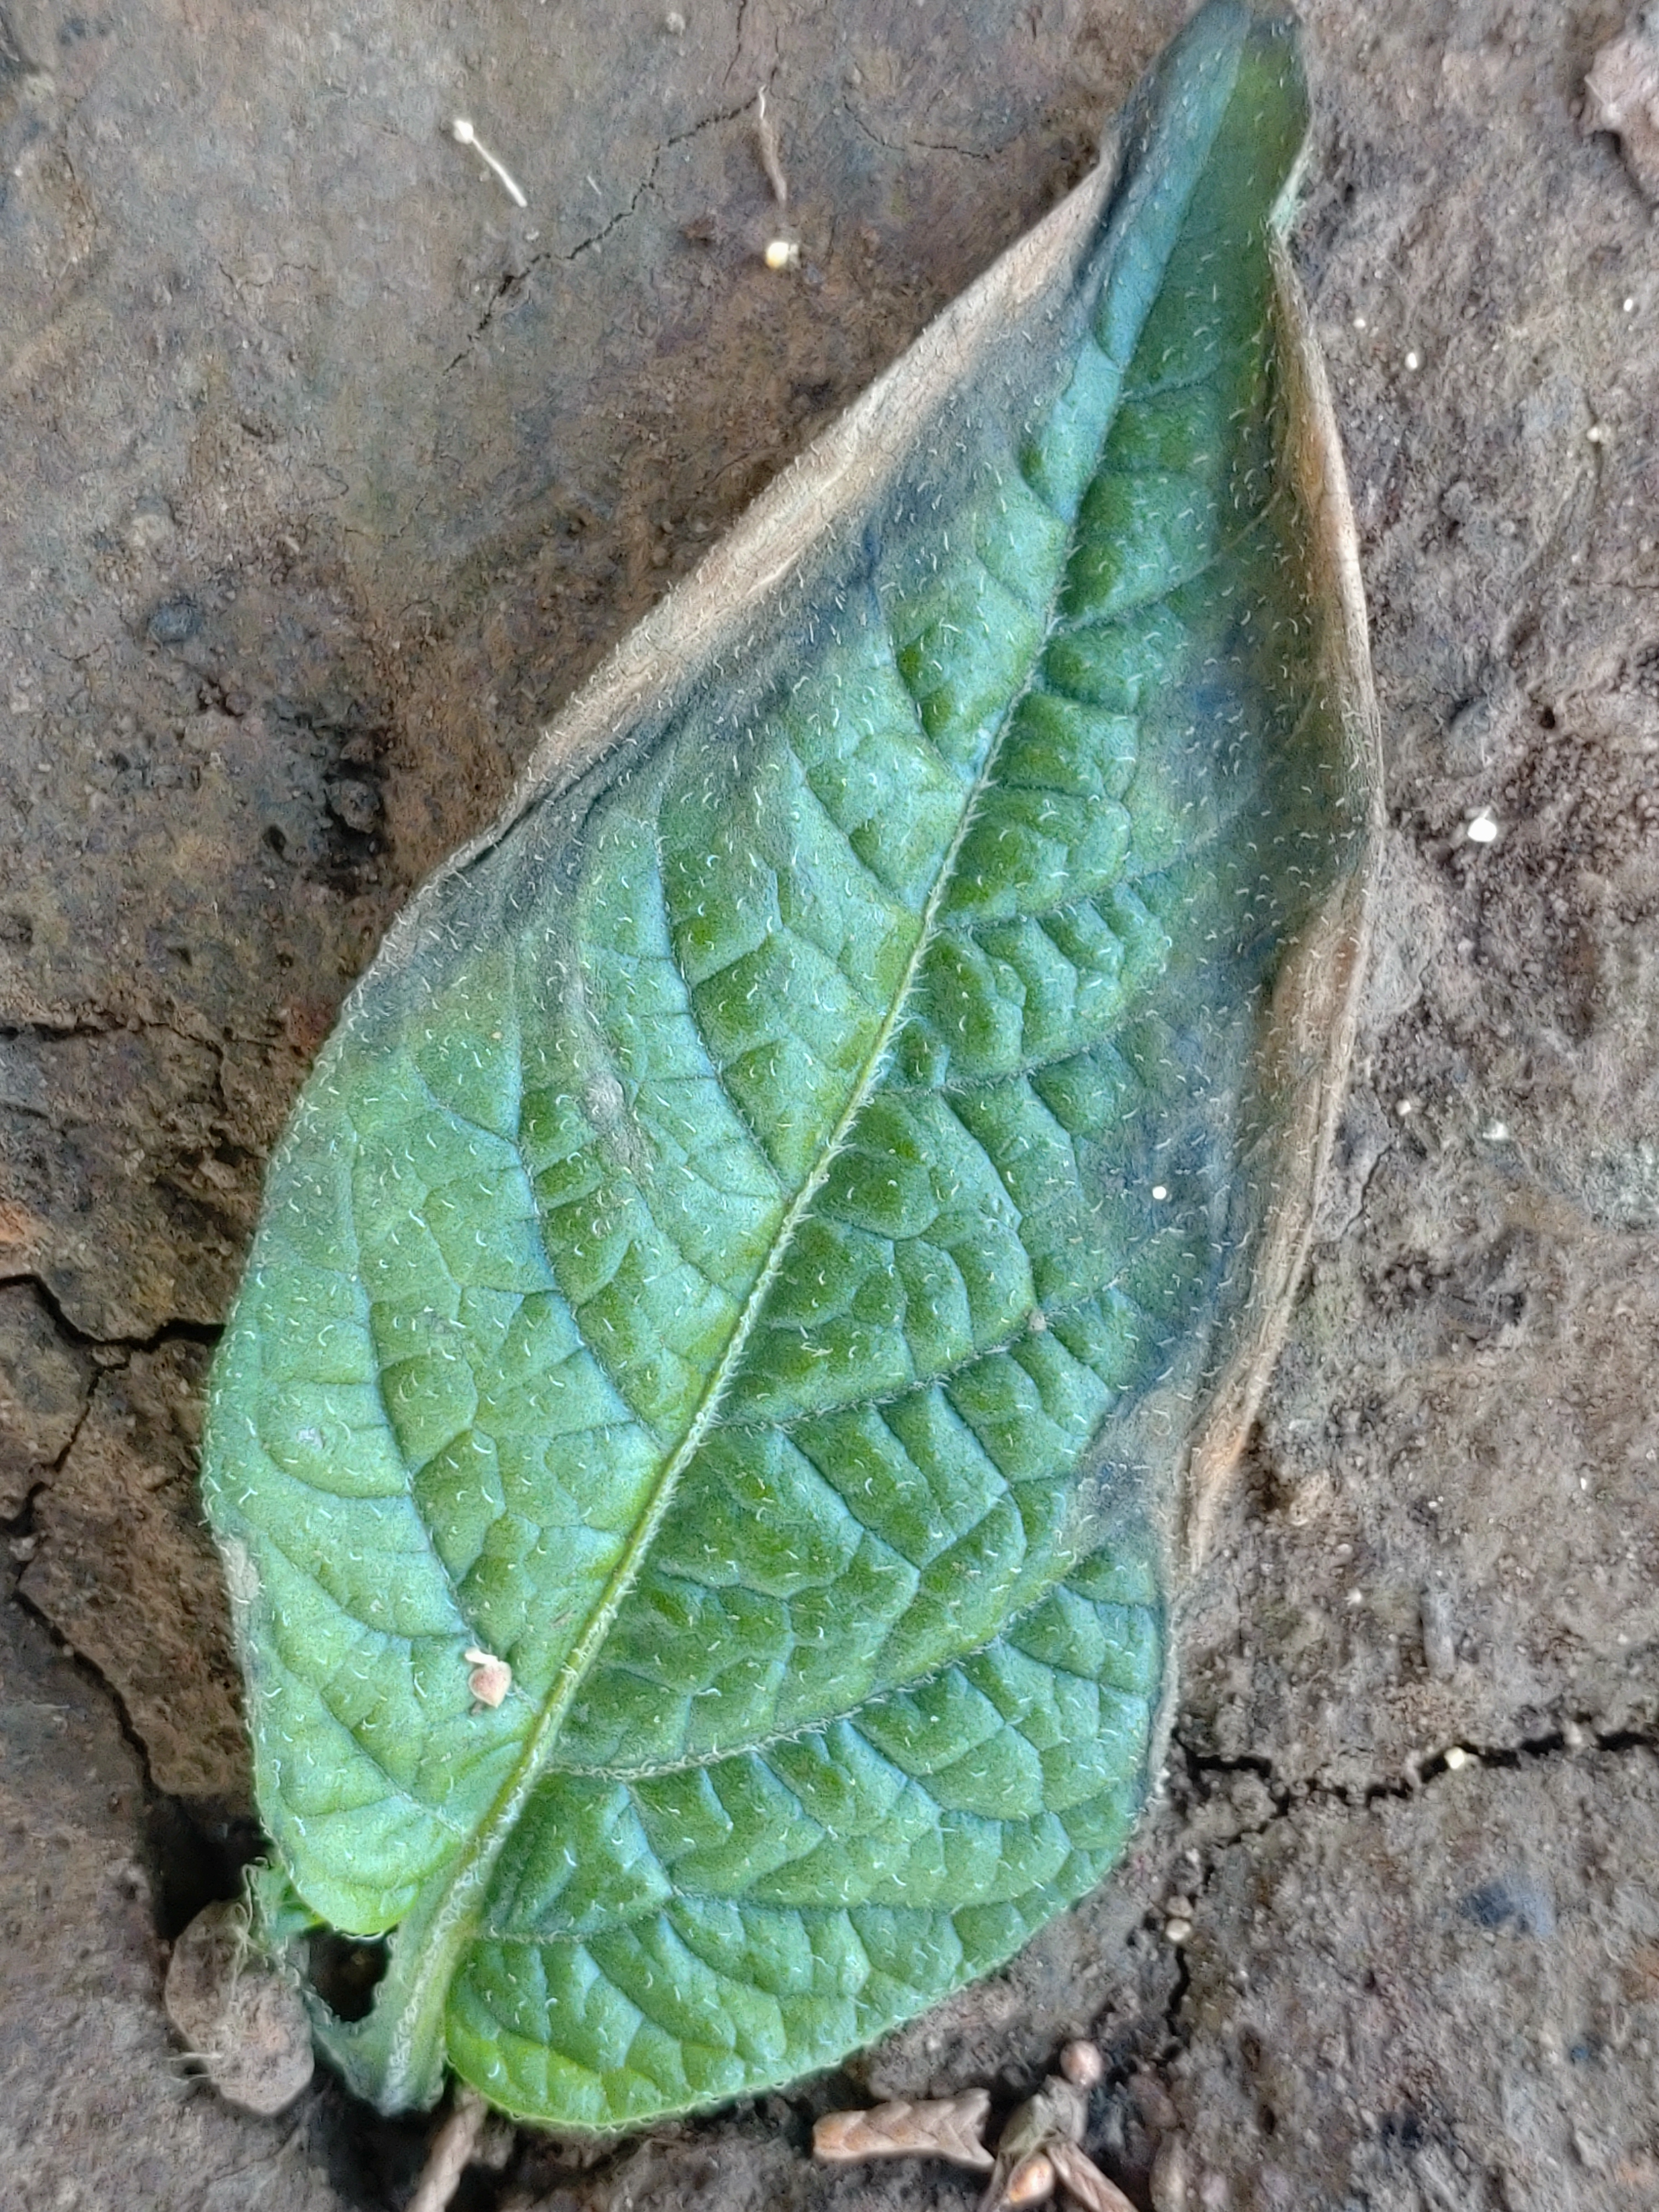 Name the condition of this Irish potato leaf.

early blight
